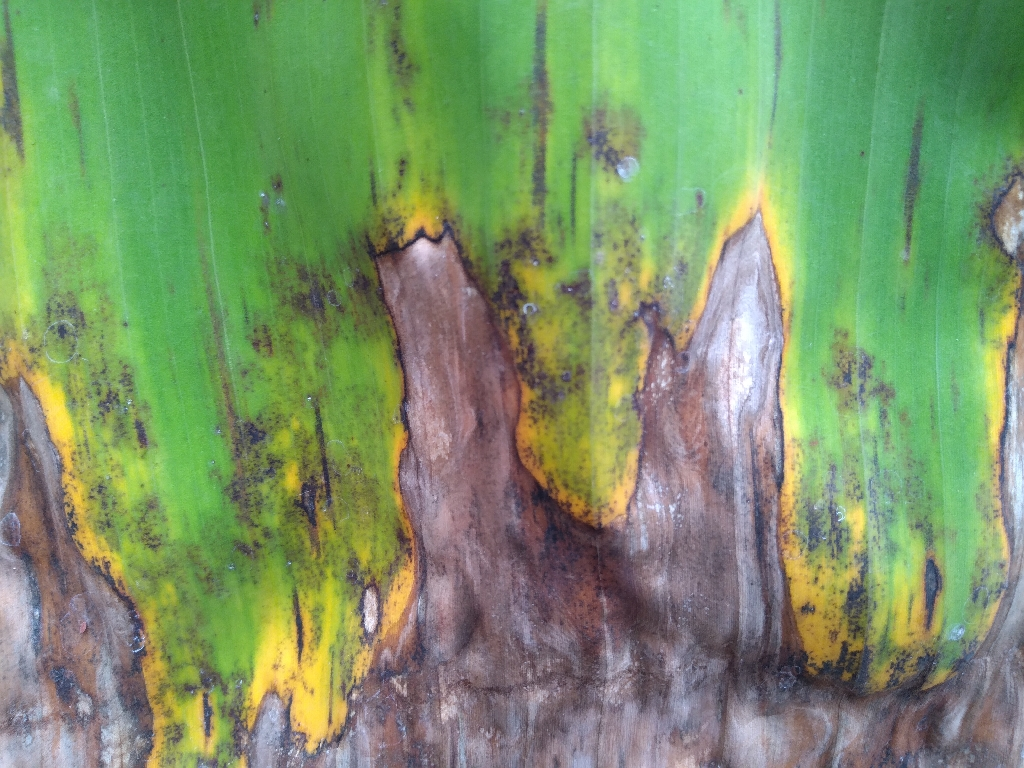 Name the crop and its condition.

banana, black sigatoka
